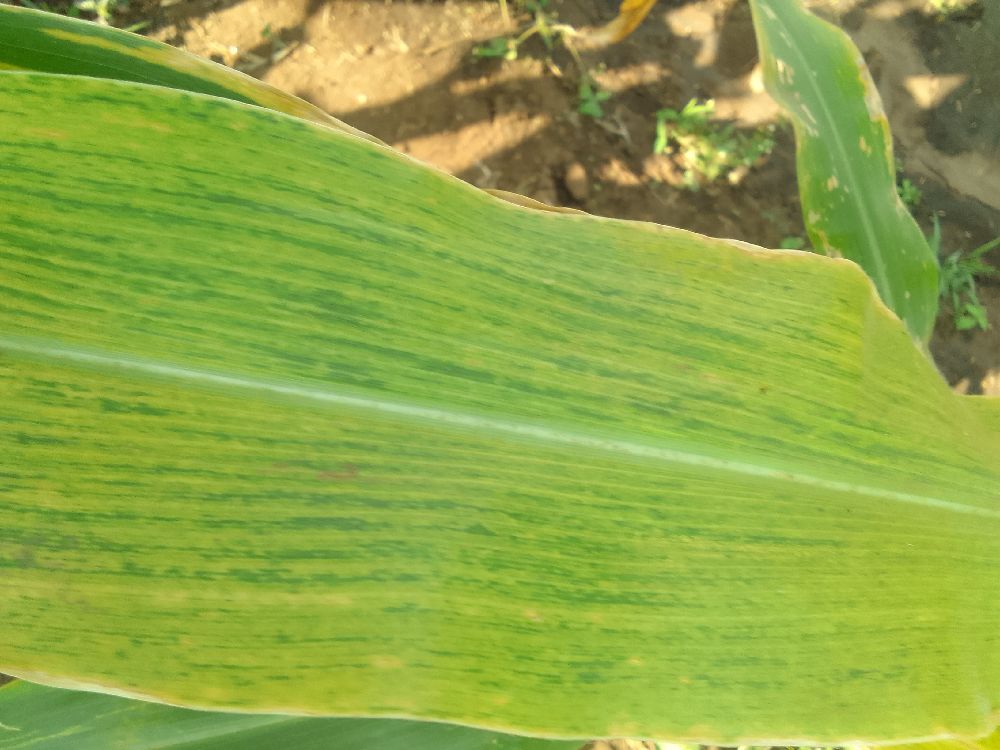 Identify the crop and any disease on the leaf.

maize, maize lethal necrosis
